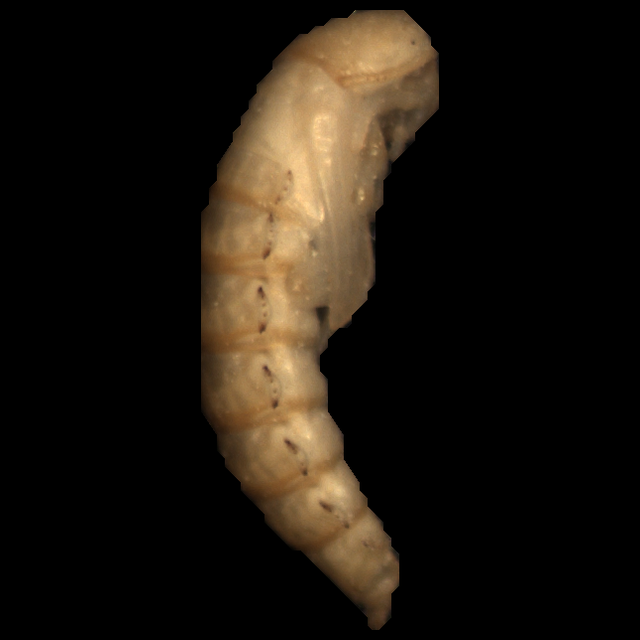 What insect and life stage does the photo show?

mealworm pupa
